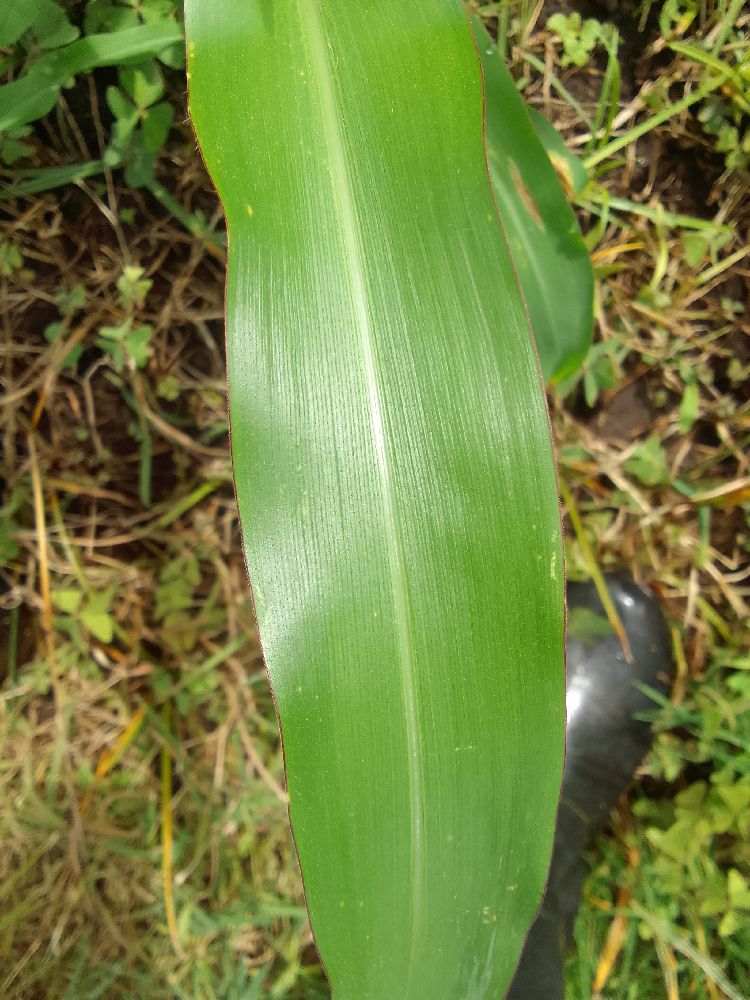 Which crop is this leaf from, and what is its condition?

maize, healthy
